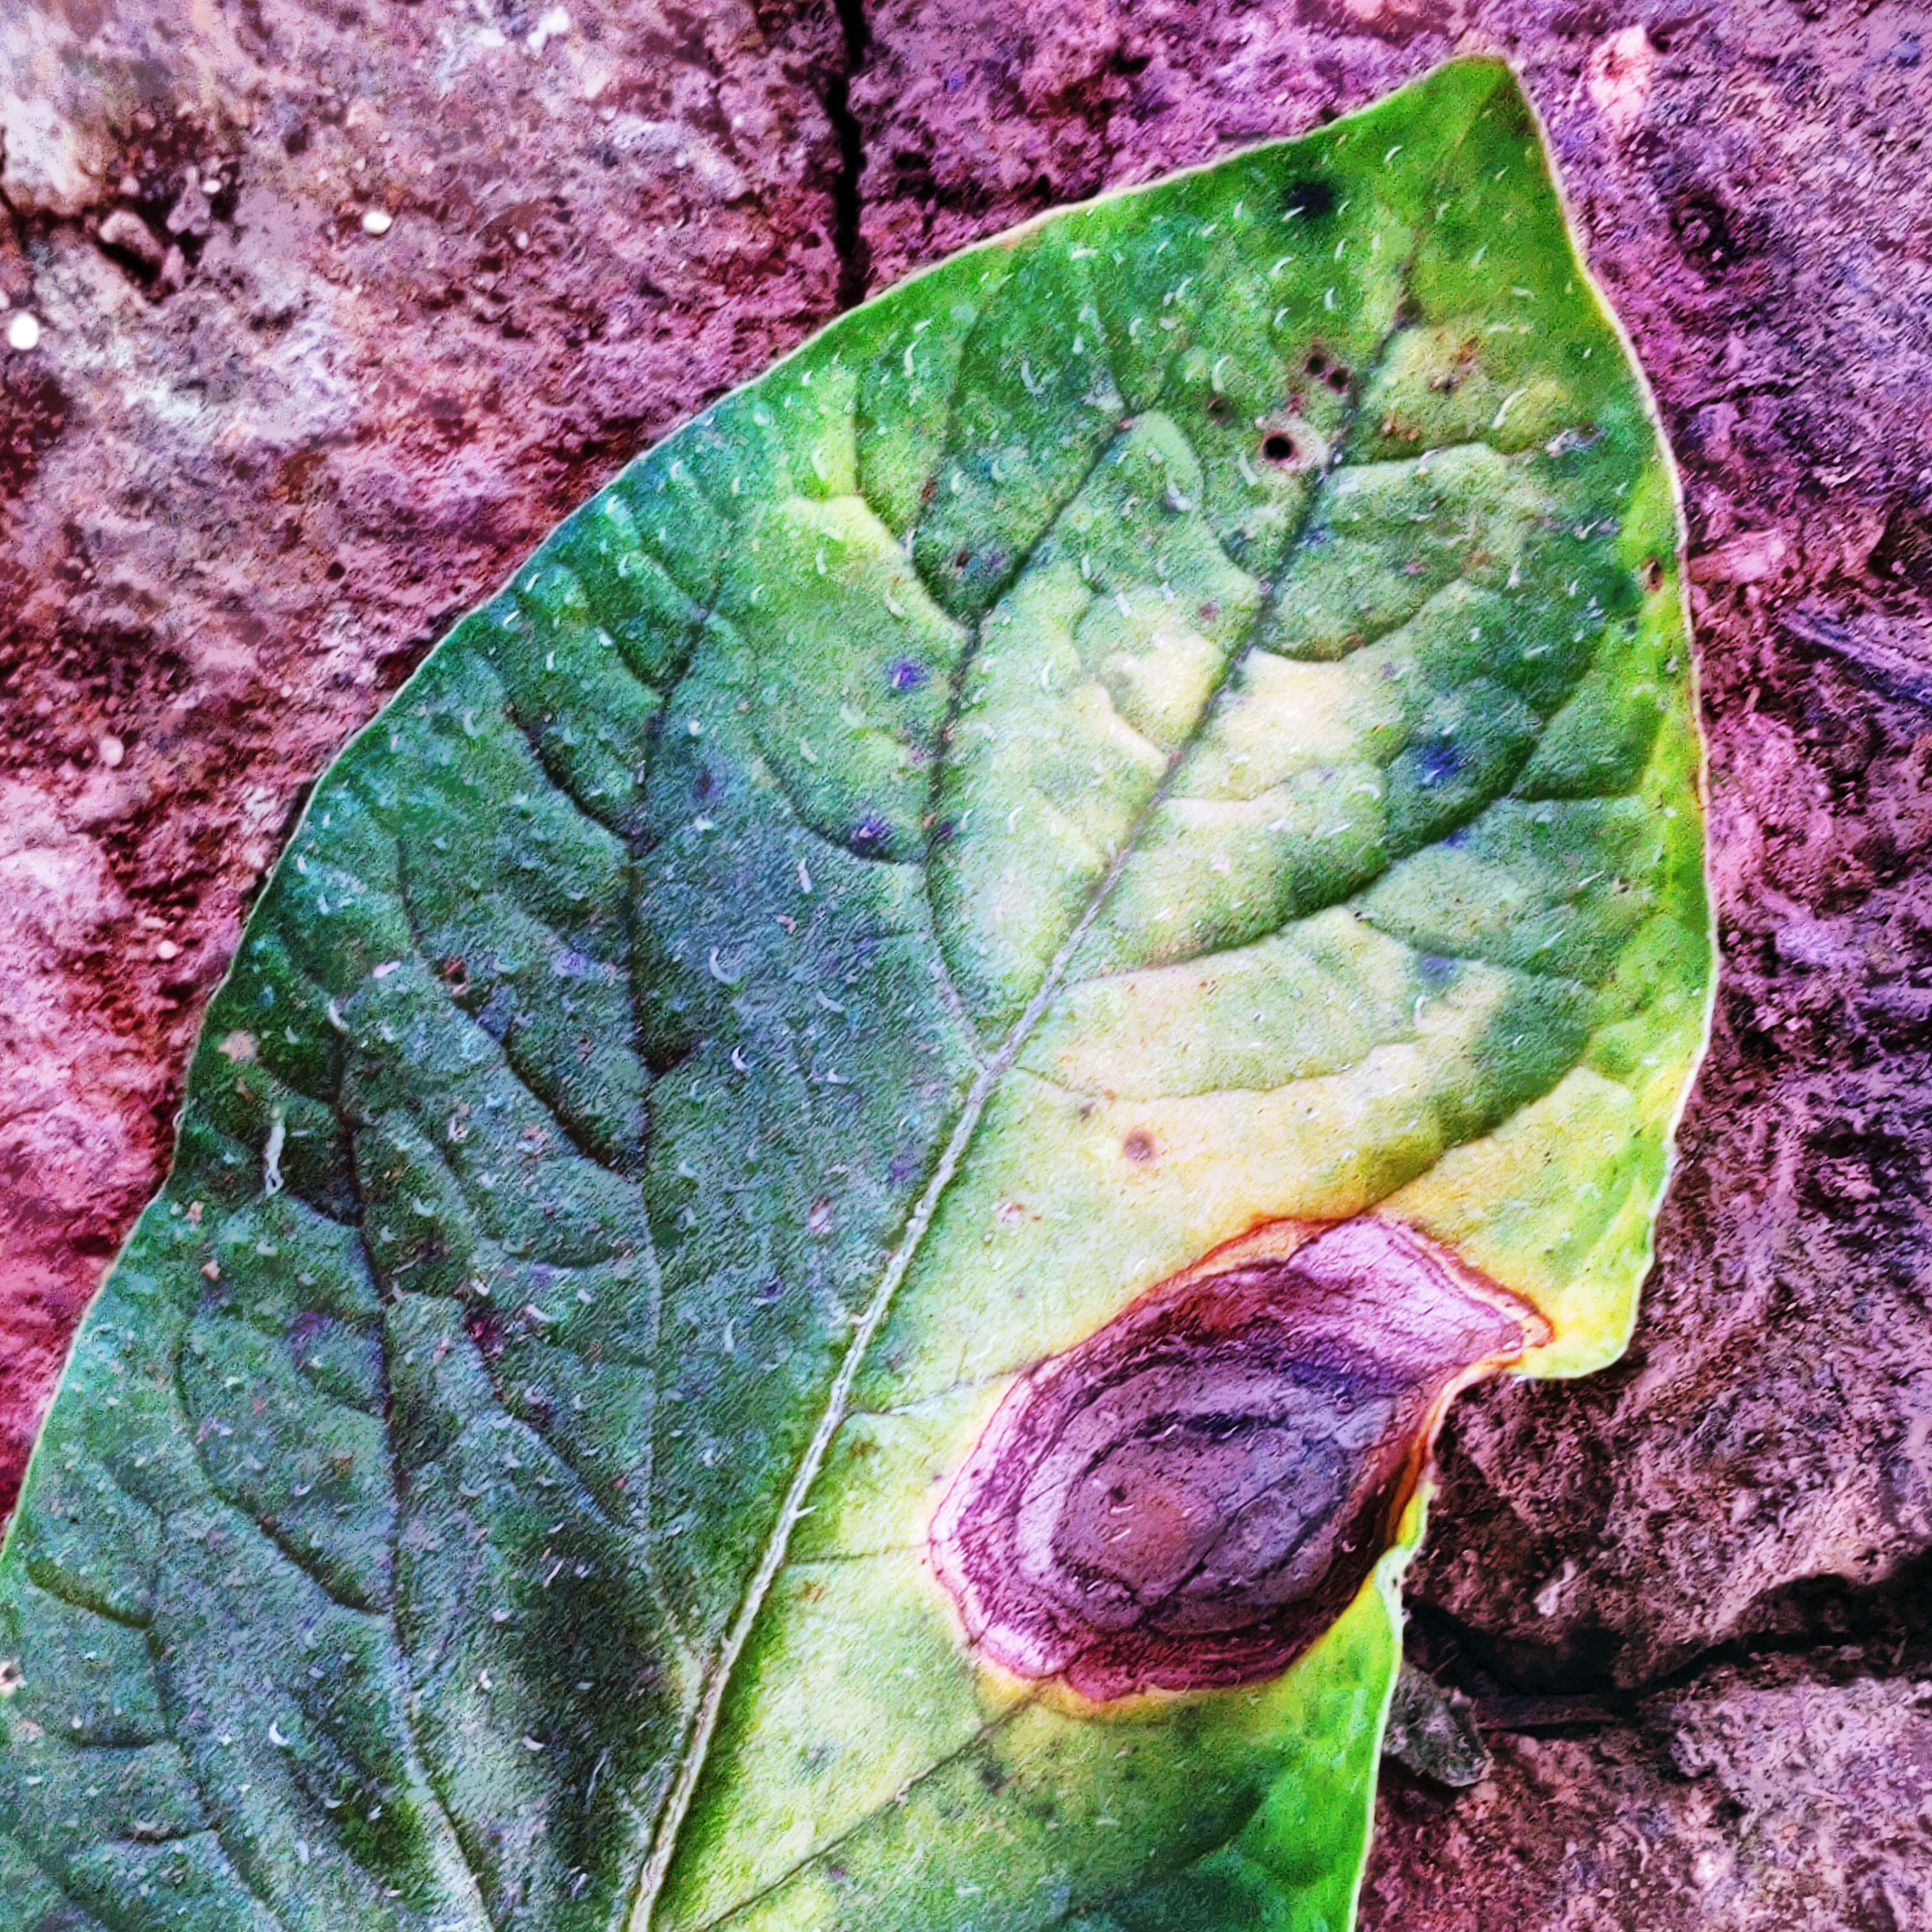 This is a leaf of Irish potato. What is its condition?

late blight
